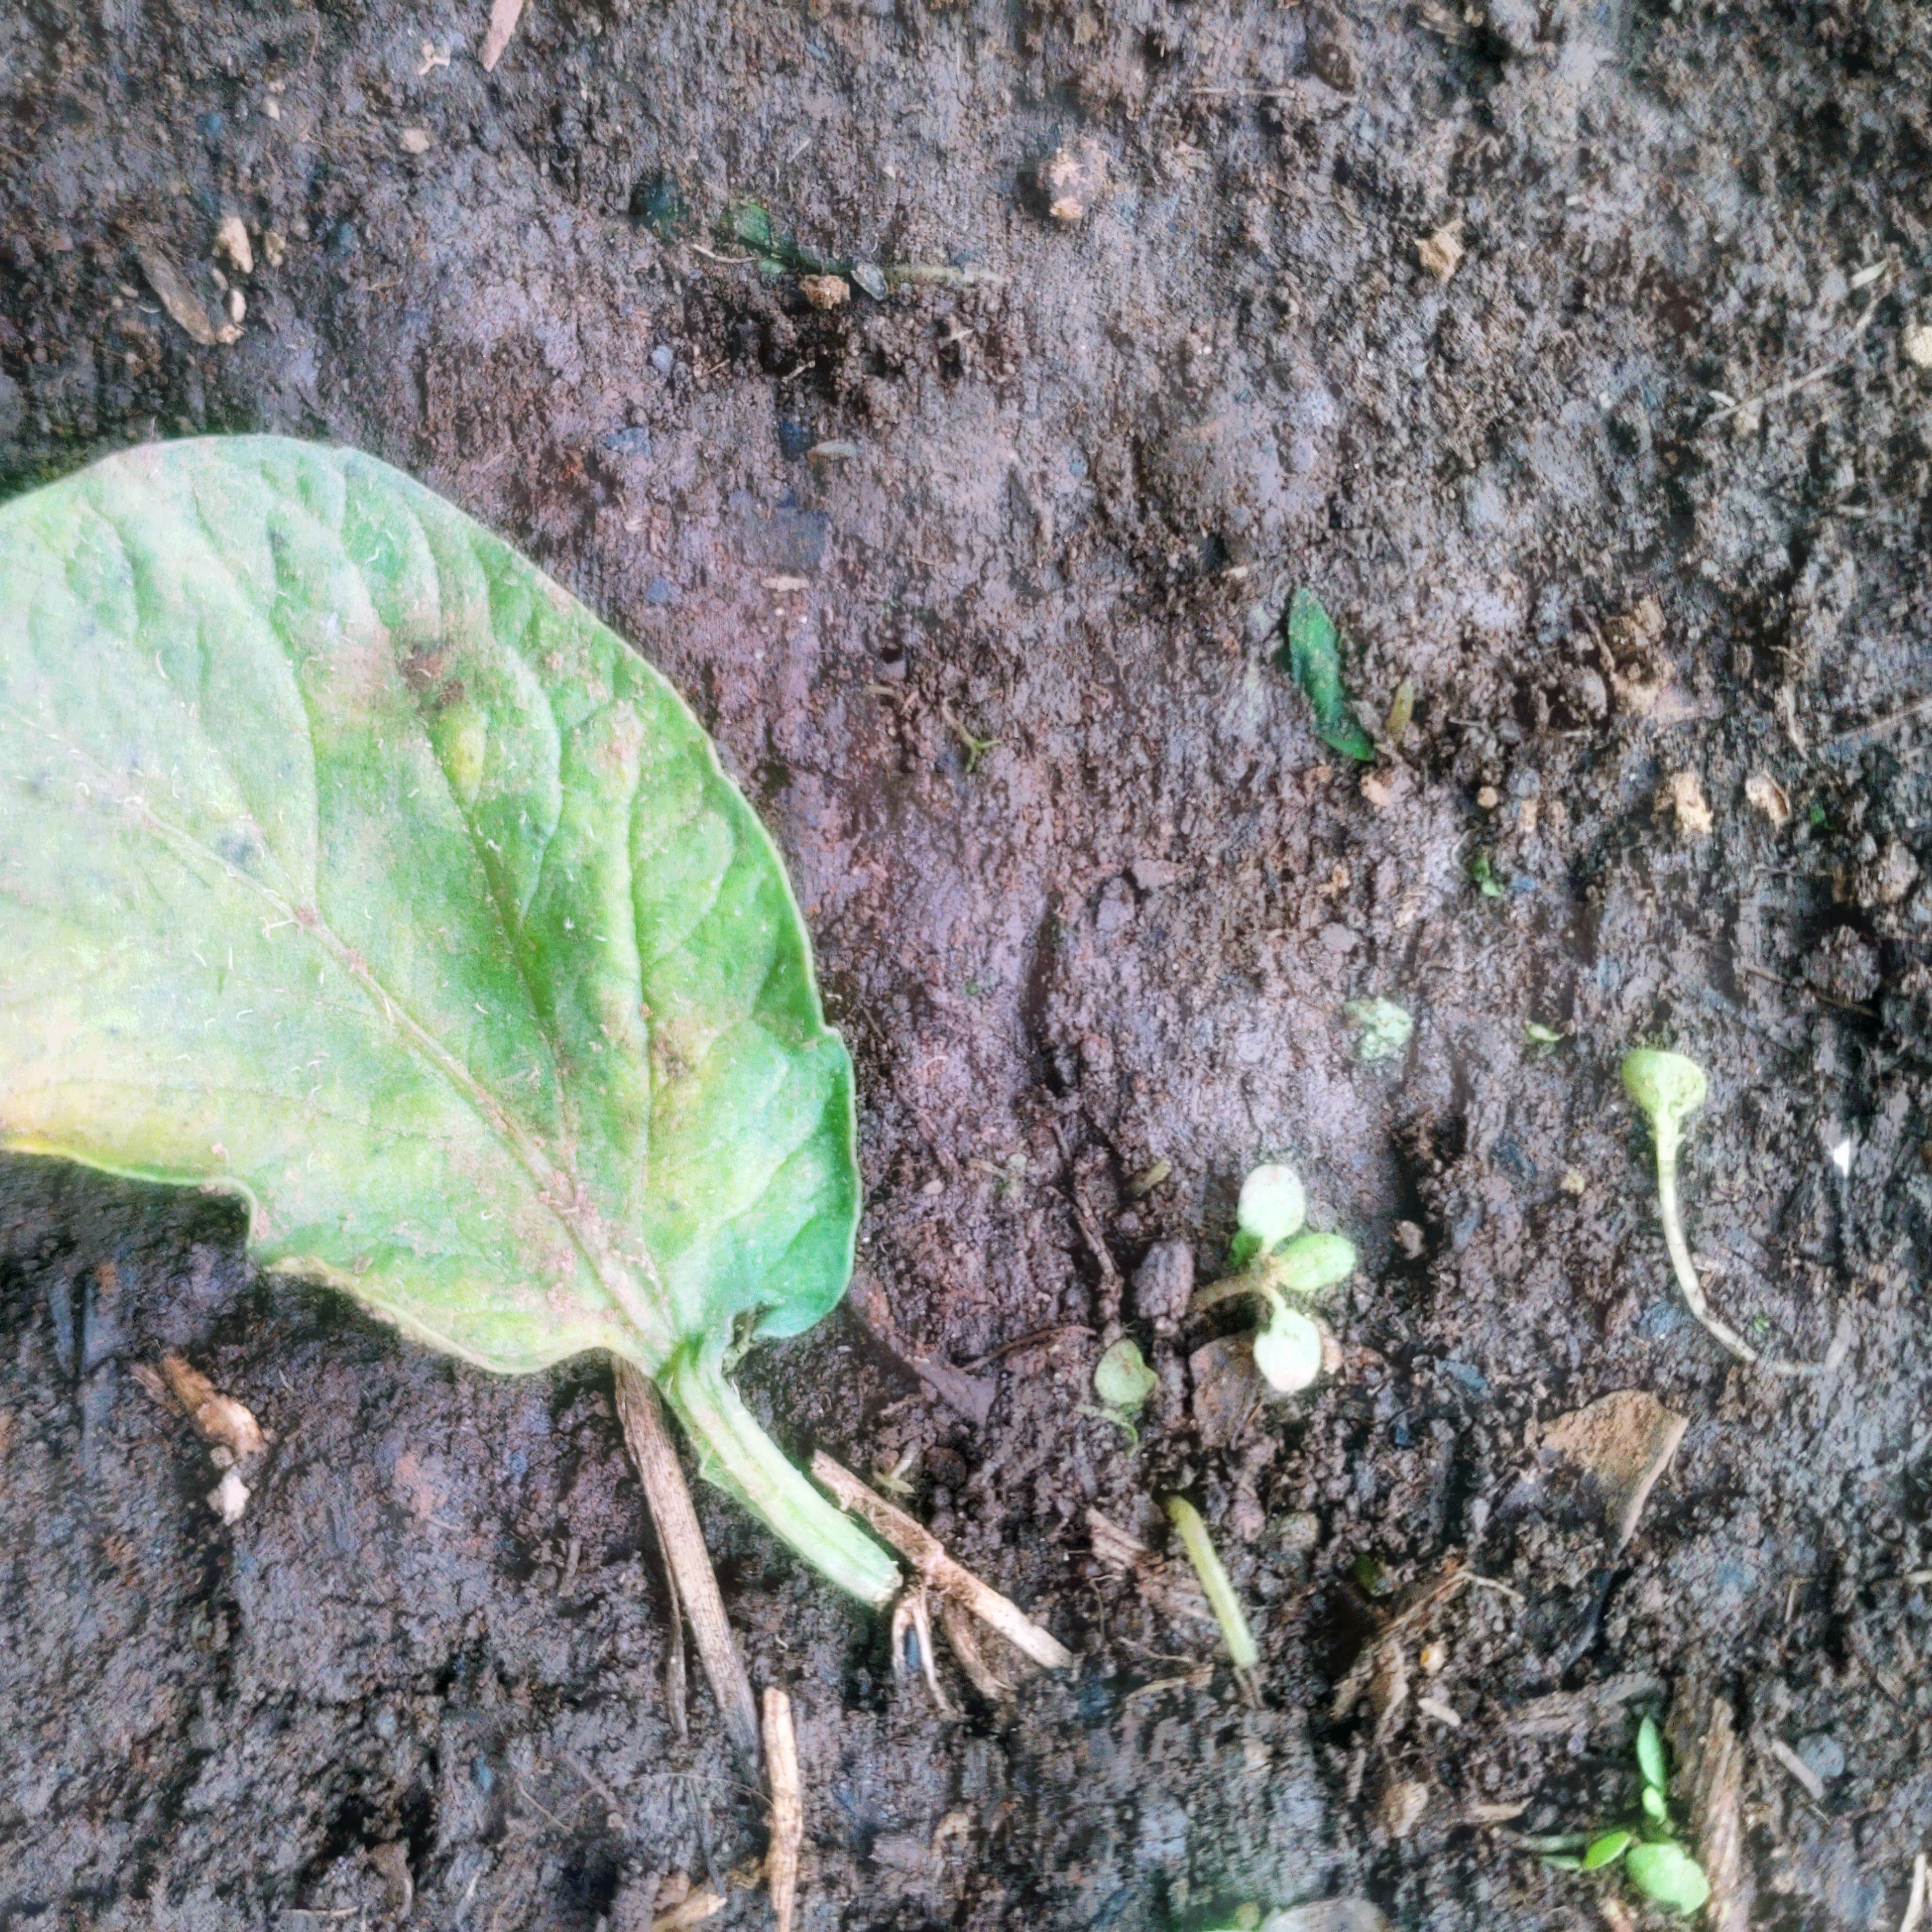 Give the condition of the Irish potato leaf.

late blight
